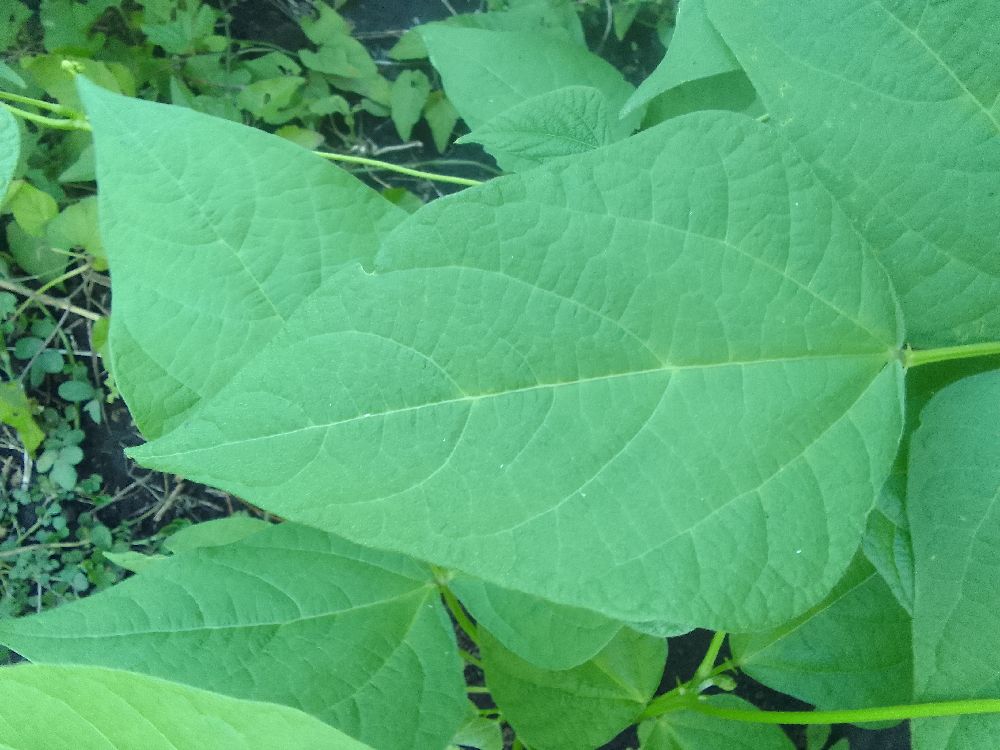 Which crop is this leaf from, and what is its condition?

common bean, healthy
